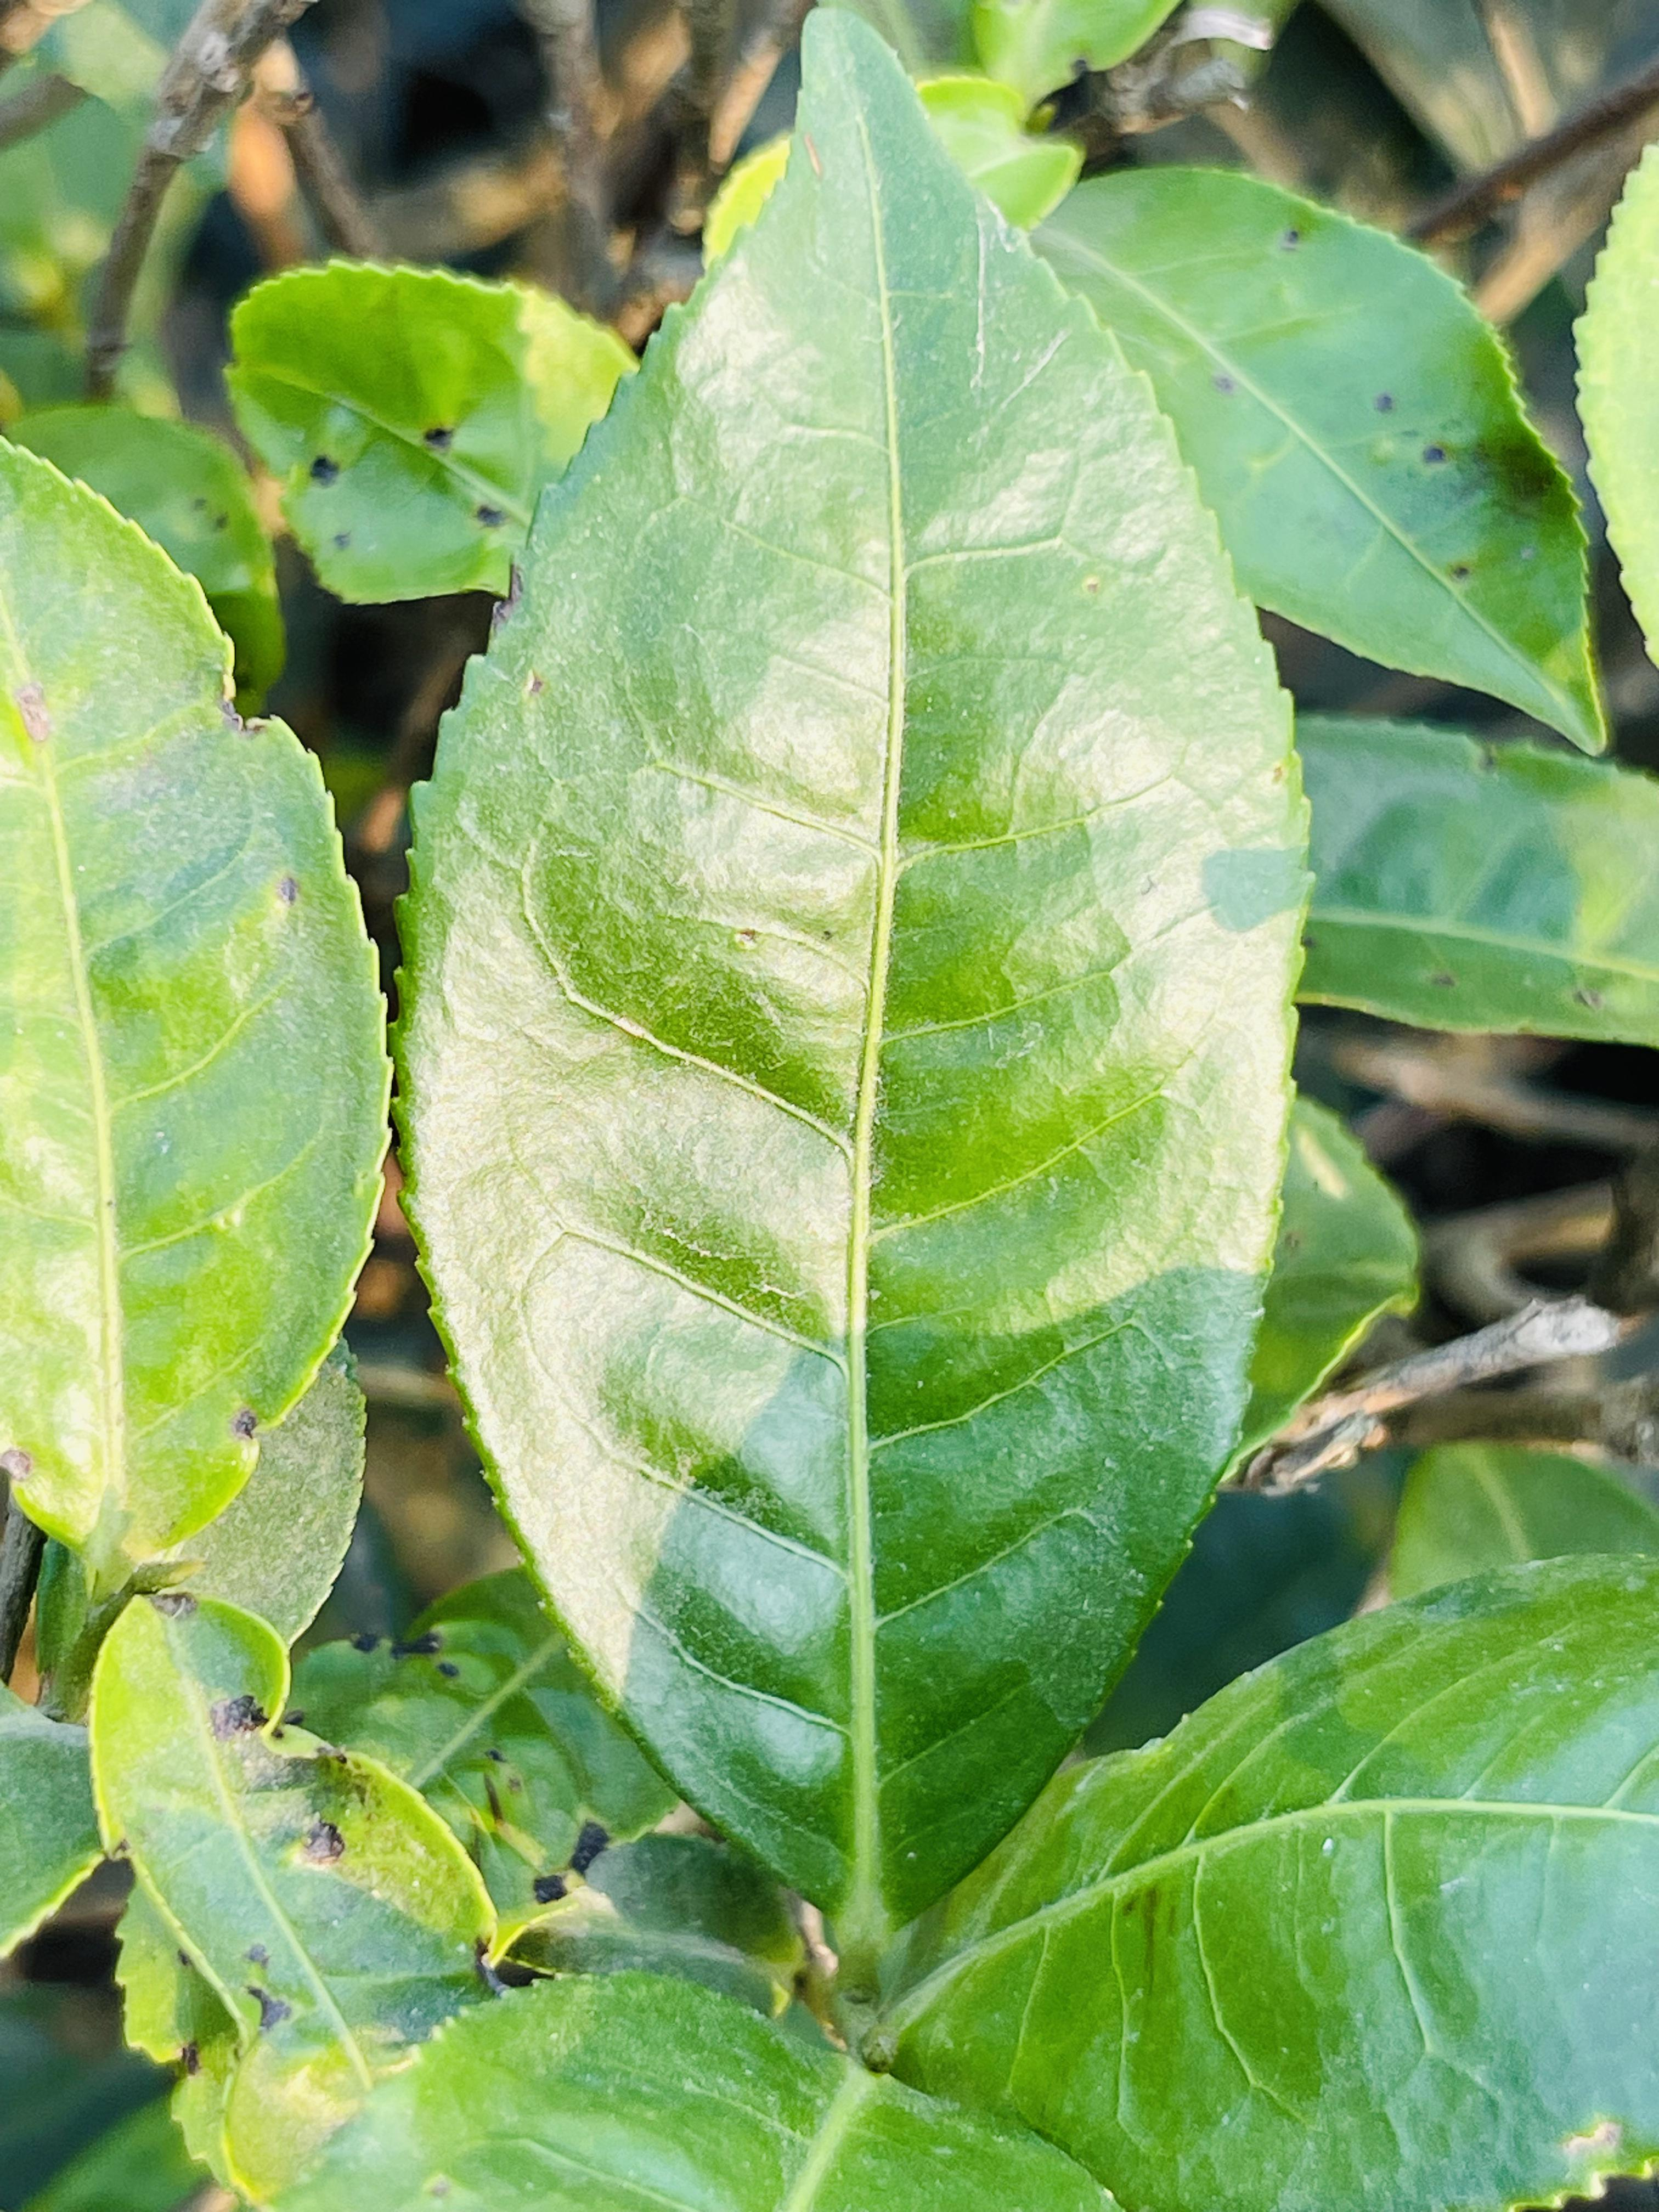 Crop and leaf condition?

tea, healthy leaf
